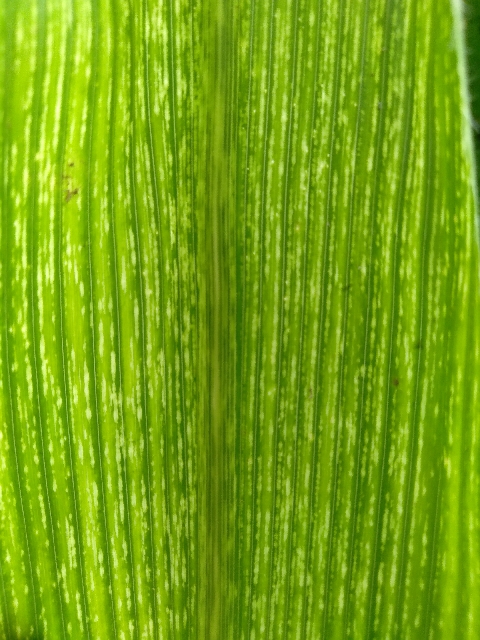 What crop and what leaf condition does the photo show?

maize, maize streak virus
